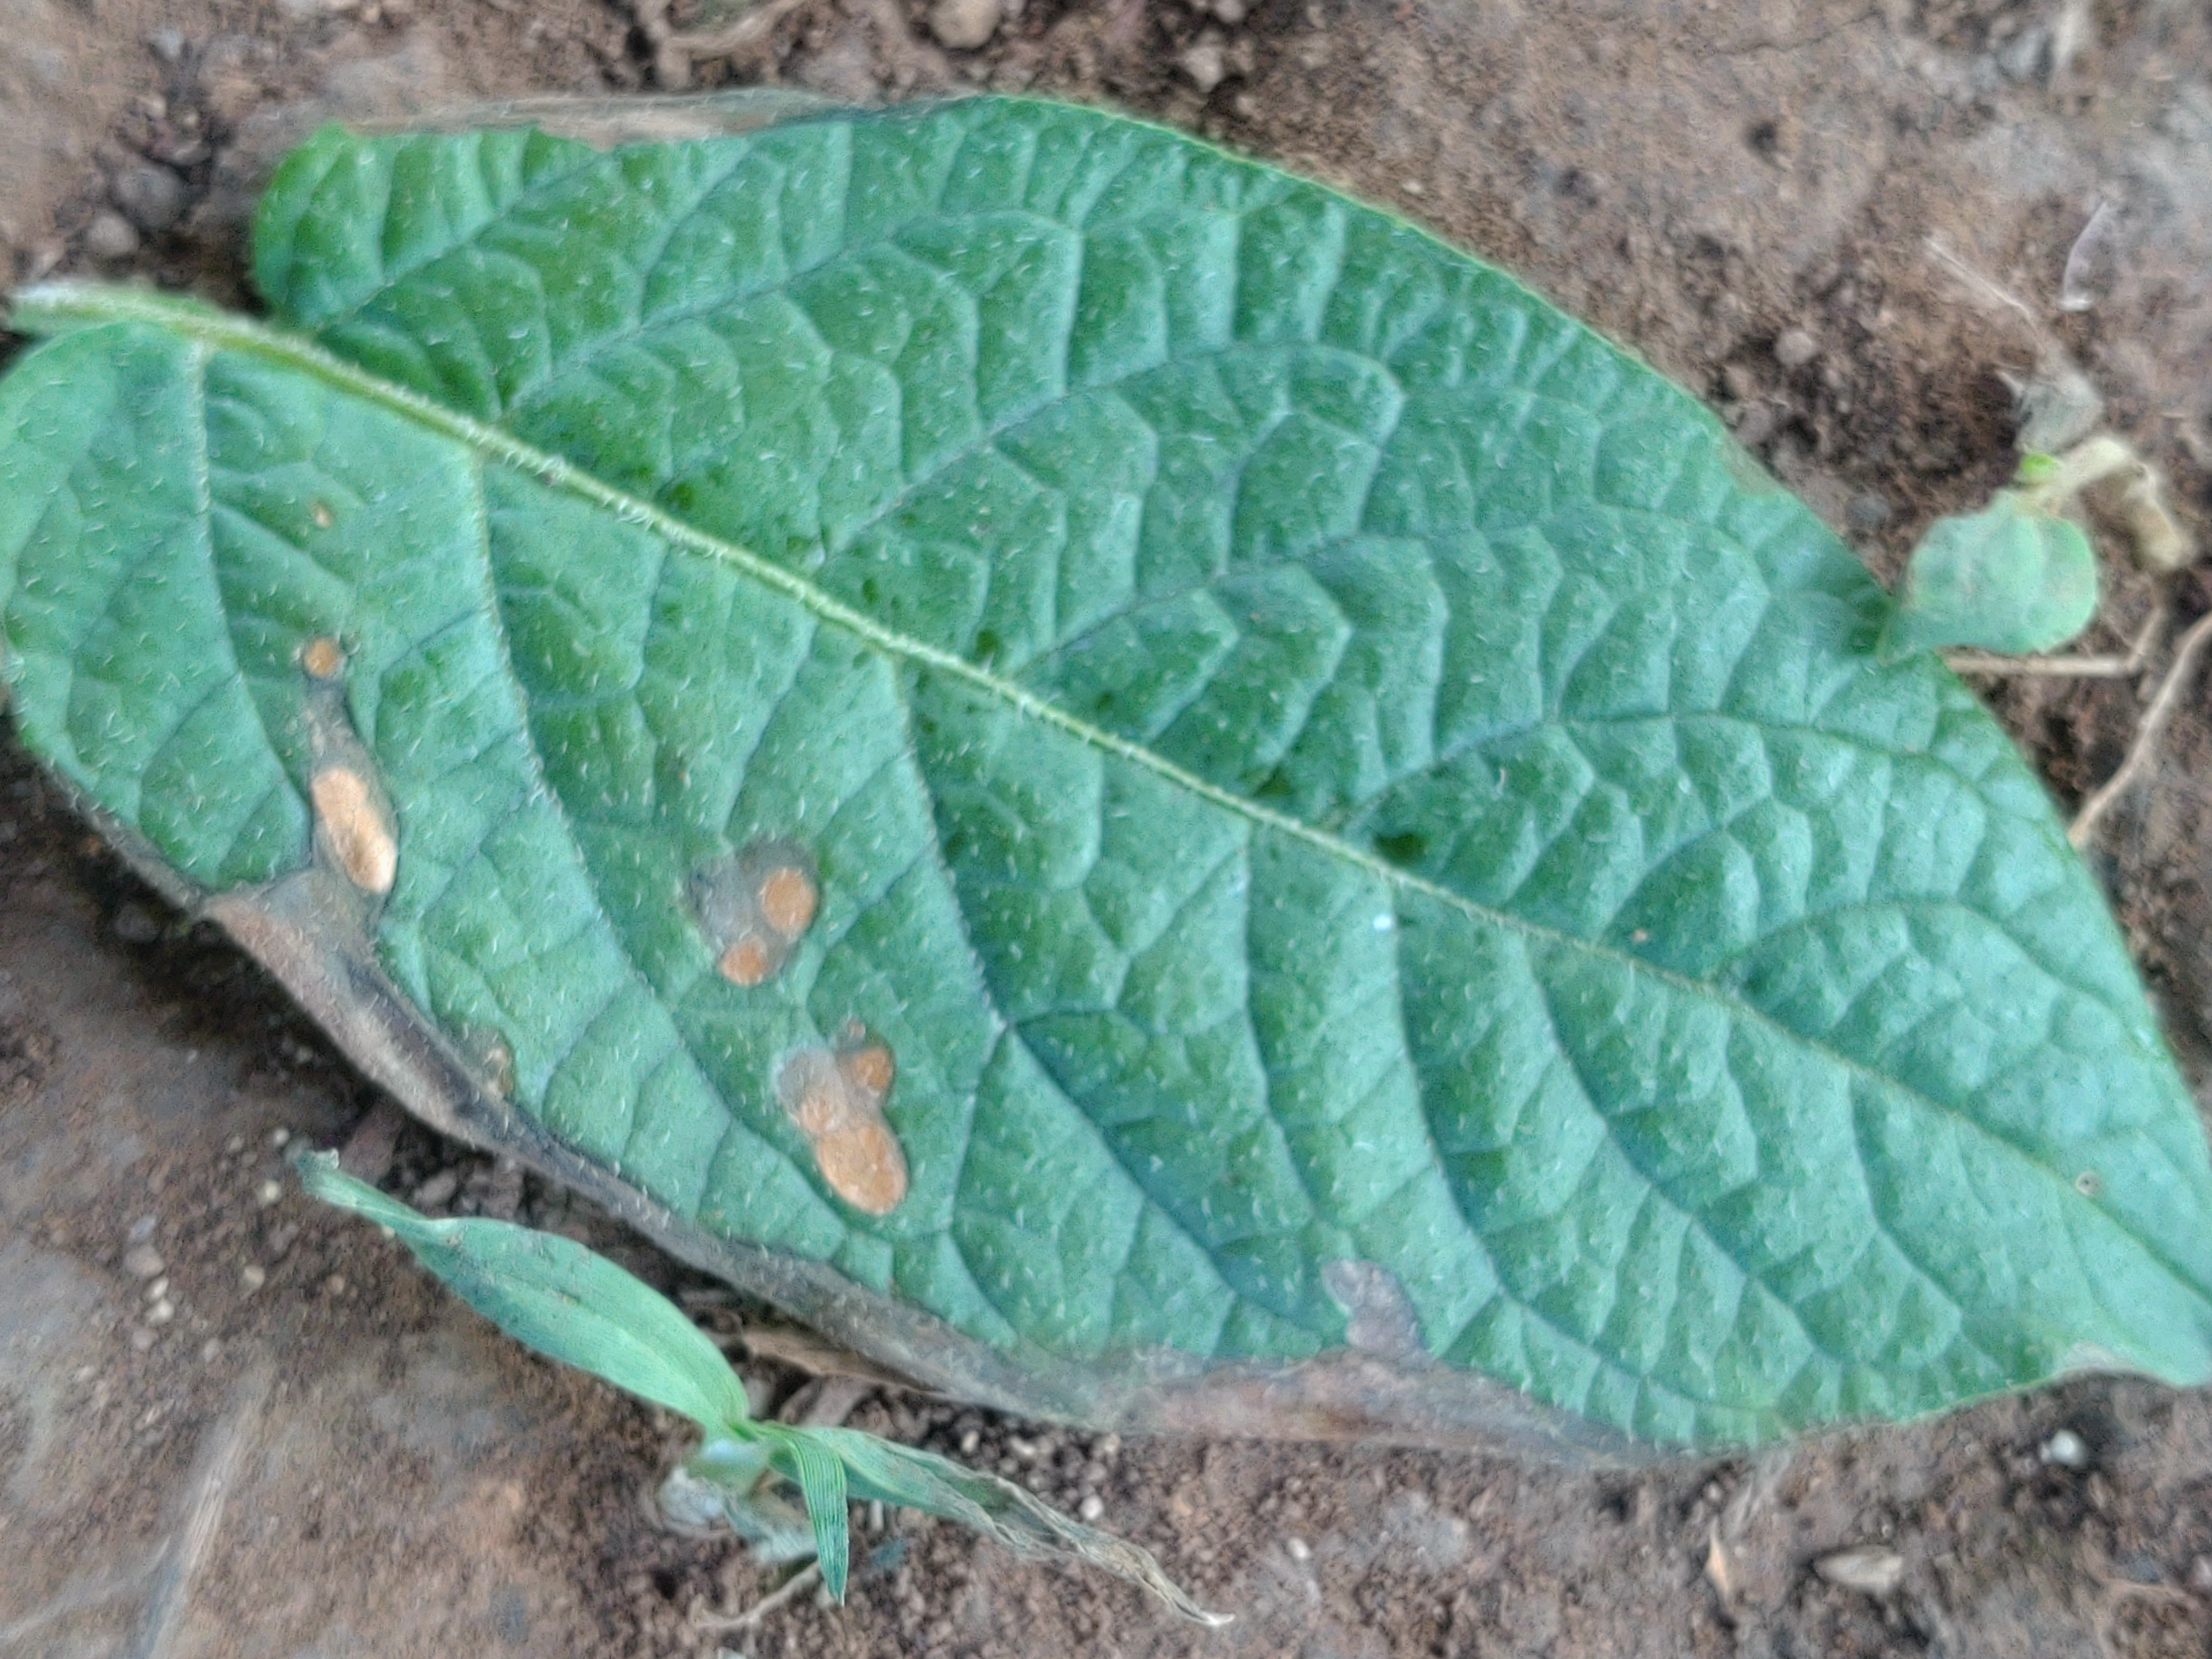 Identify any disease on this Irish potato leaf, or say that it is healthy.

early blight
